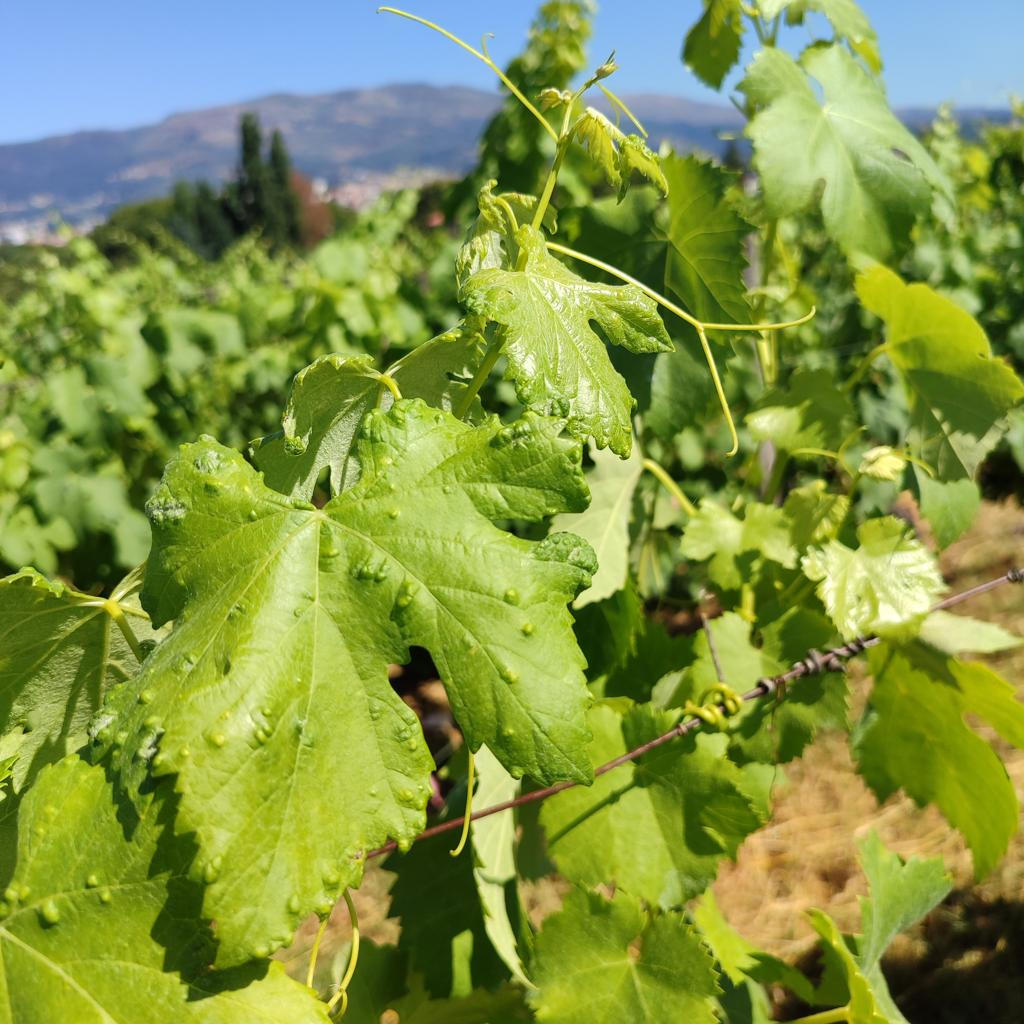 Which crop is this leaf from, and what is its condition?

grapevine, erineum mite
